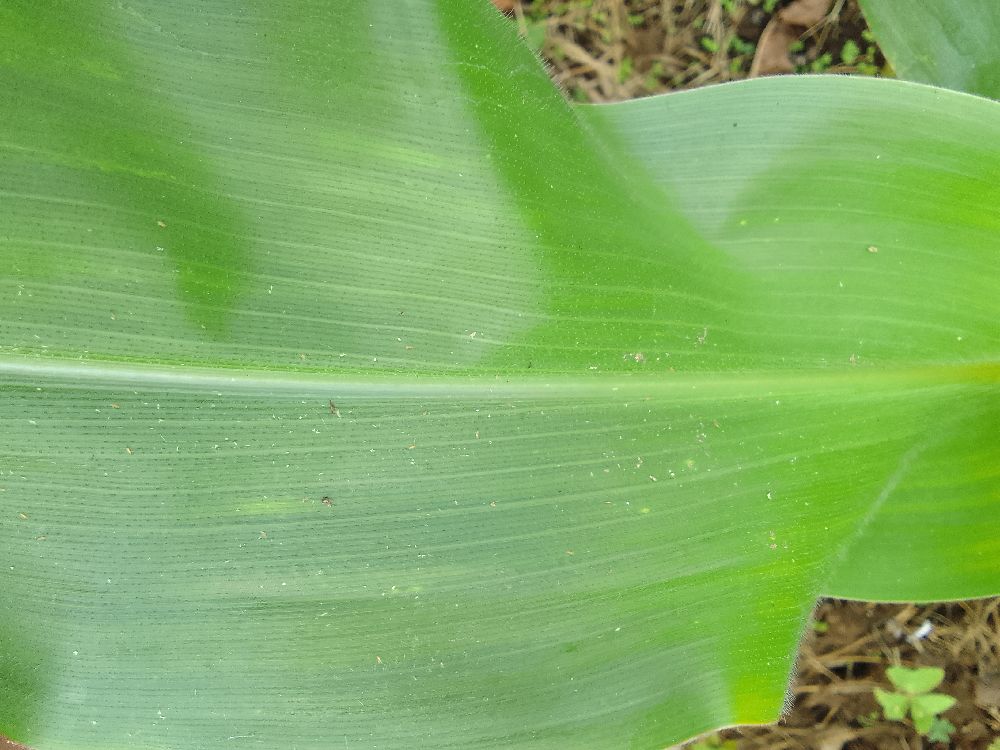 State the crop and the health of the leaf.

maize, healthy
